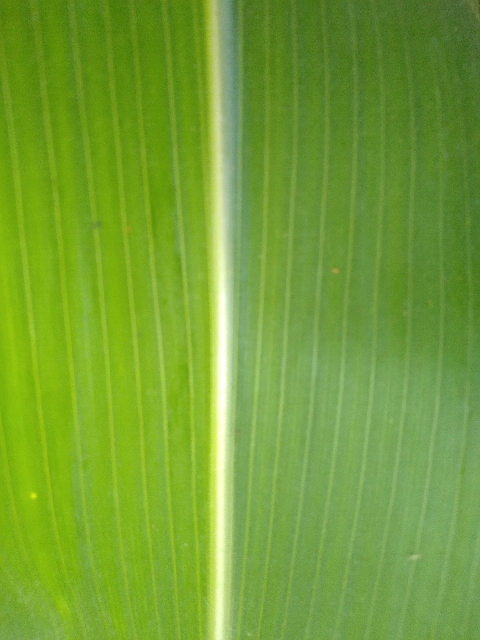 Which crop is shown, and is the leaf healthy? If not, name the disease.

maize, healthy
